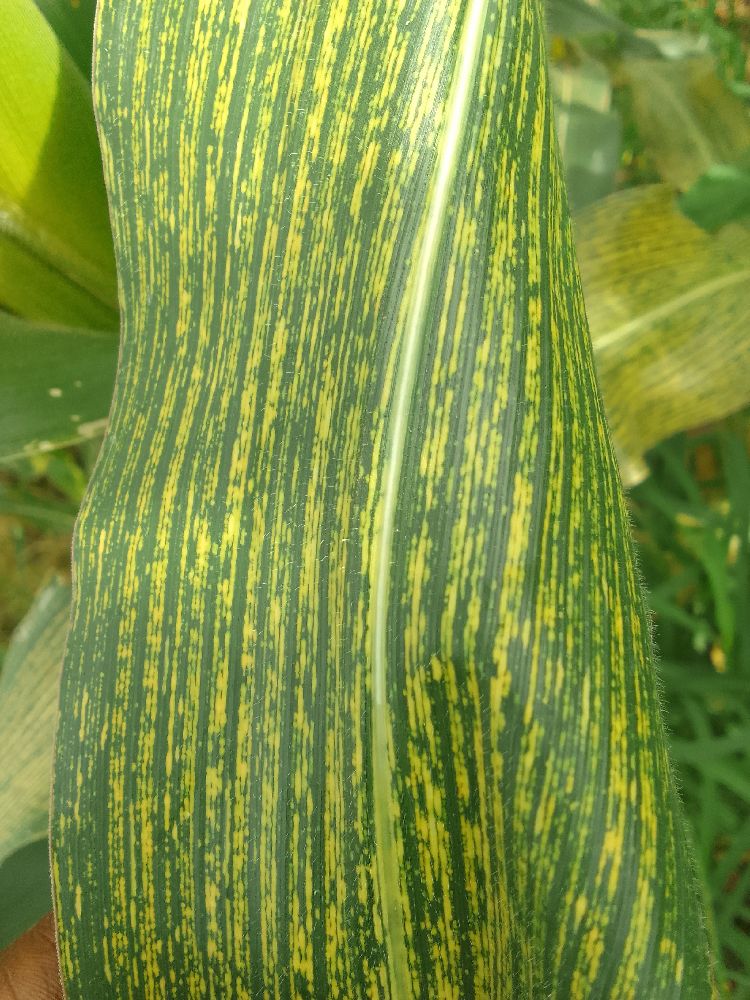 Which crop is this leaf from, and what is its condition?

maize, maize streak virus
